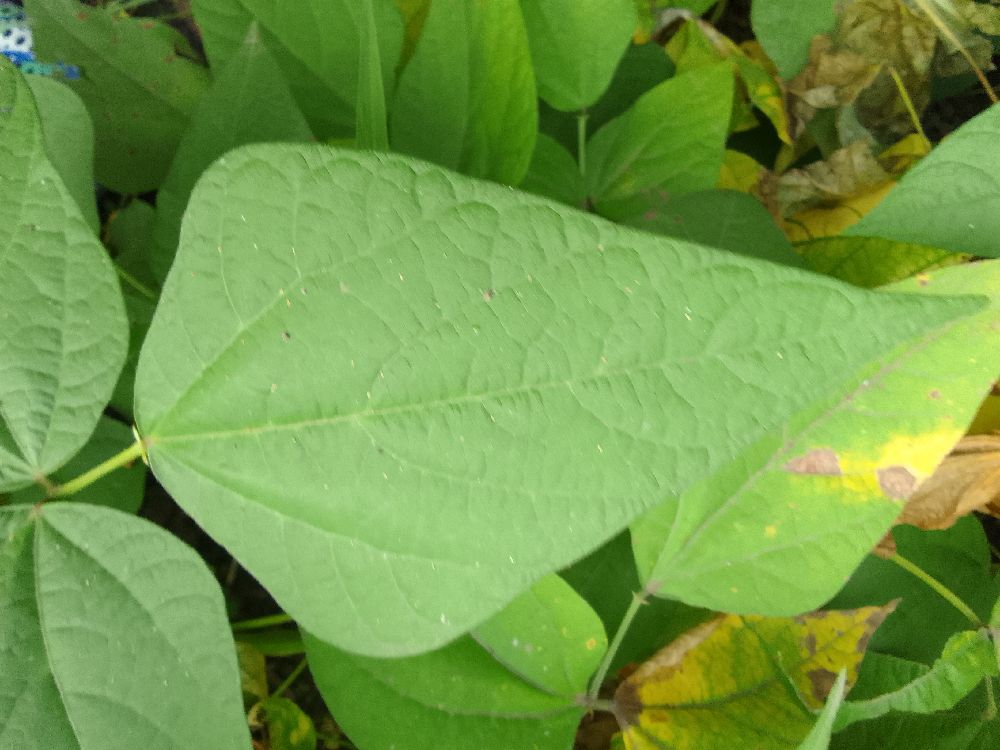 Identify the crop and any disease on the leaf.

common bean, healthy
